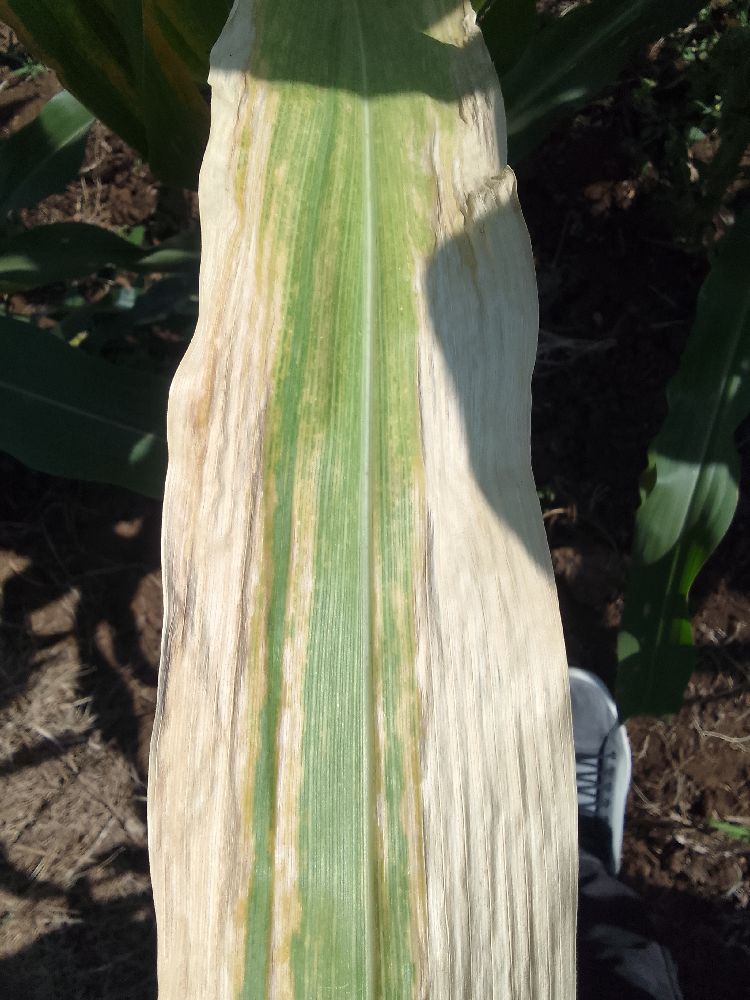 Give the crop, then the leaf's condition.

maize, maize lethal necrosis
